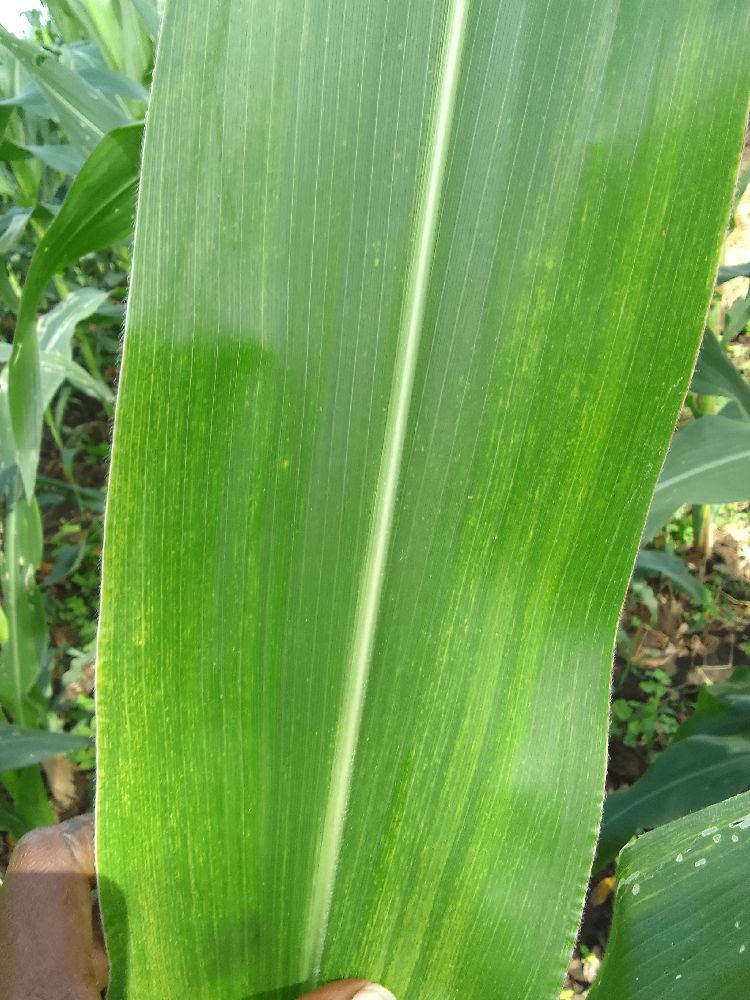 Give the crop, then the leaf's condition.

maize, maize lethal necrosis
